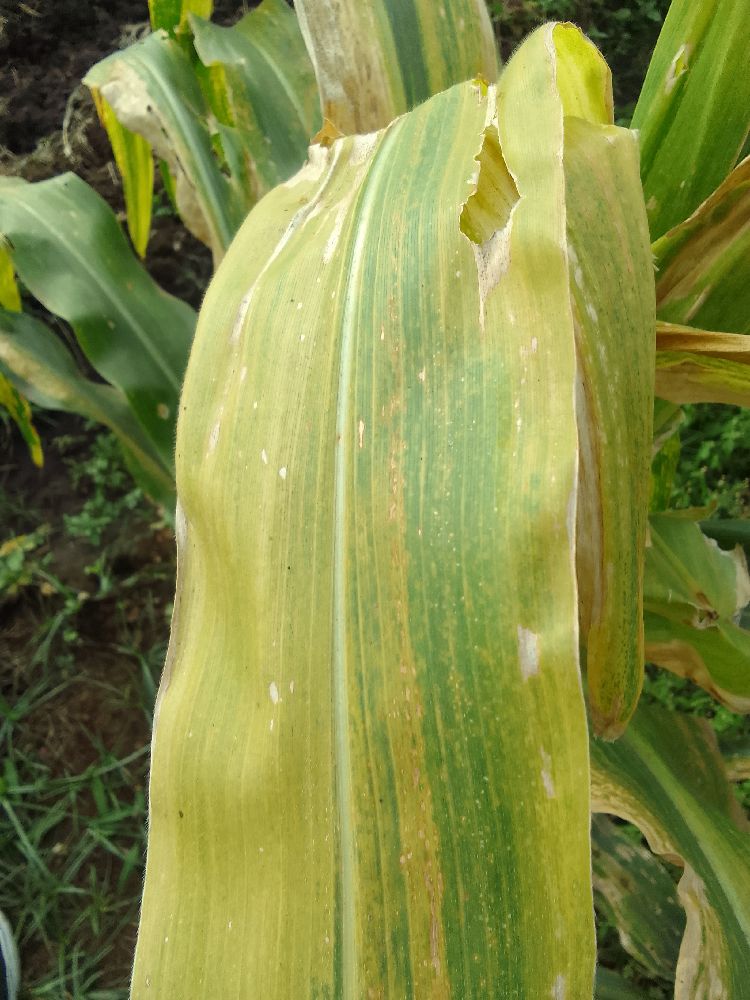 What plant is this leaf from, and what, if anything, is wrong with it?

maize, maize lethal necrosis
